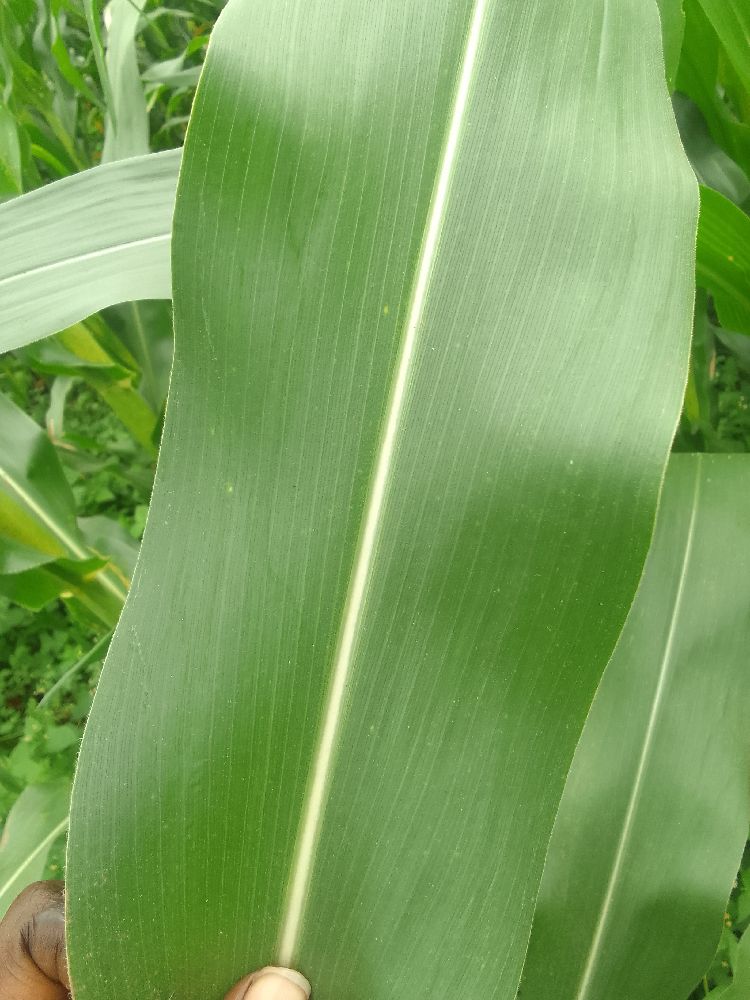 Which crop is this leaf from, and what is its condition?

maize, healthy
